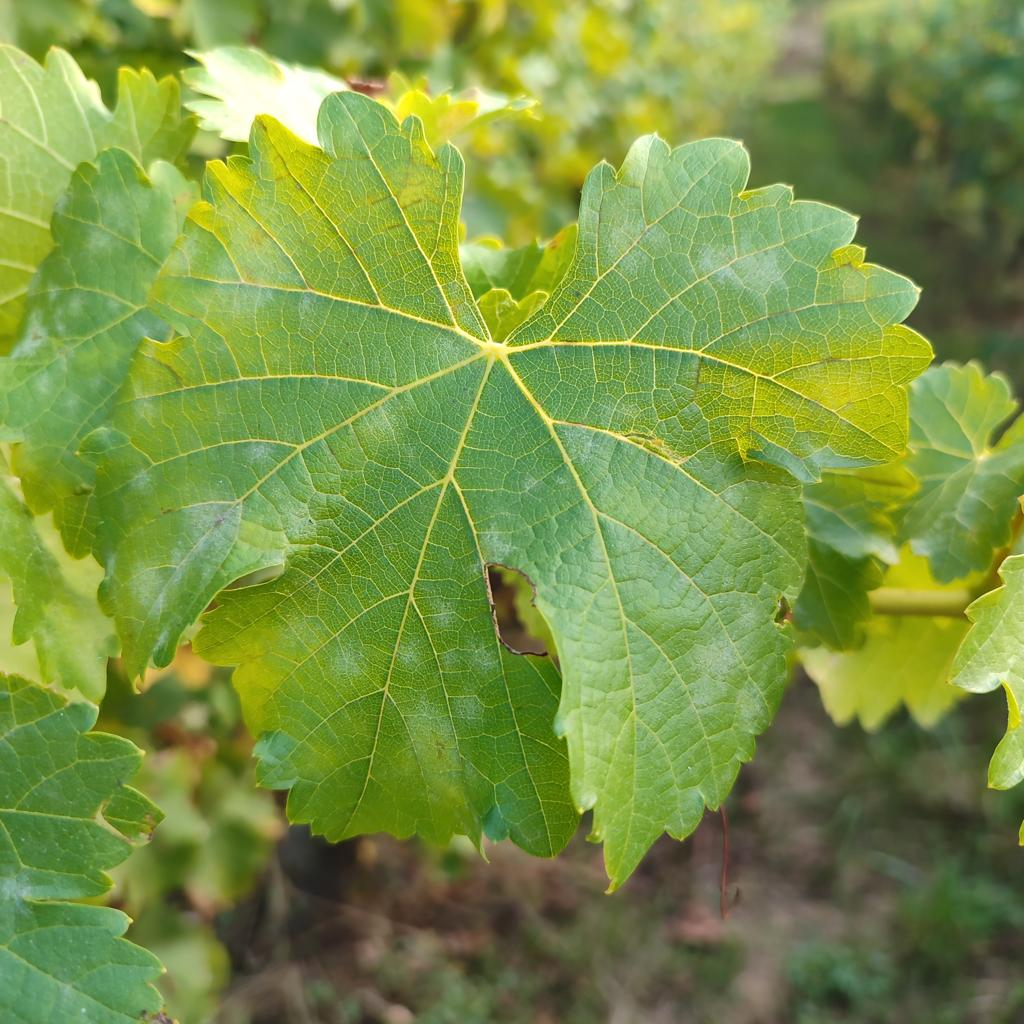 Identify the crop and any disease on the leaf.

grapevine, powdery mildew
